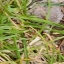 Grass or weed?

grass
